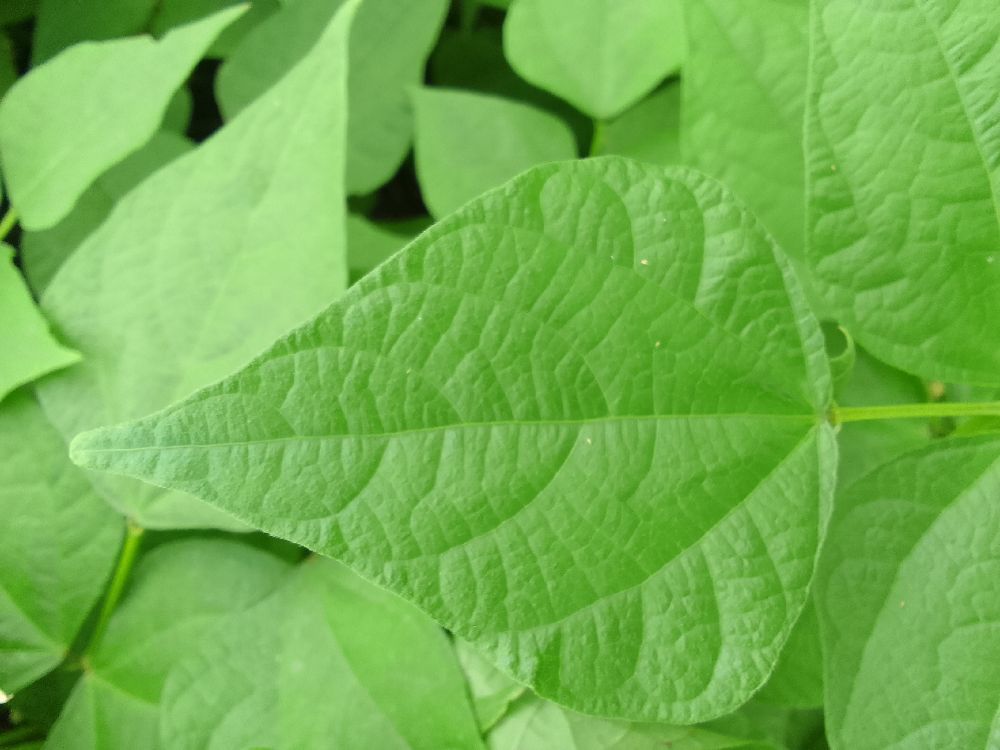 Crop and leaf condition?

common bean, healthy
